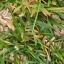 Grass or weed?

grass
